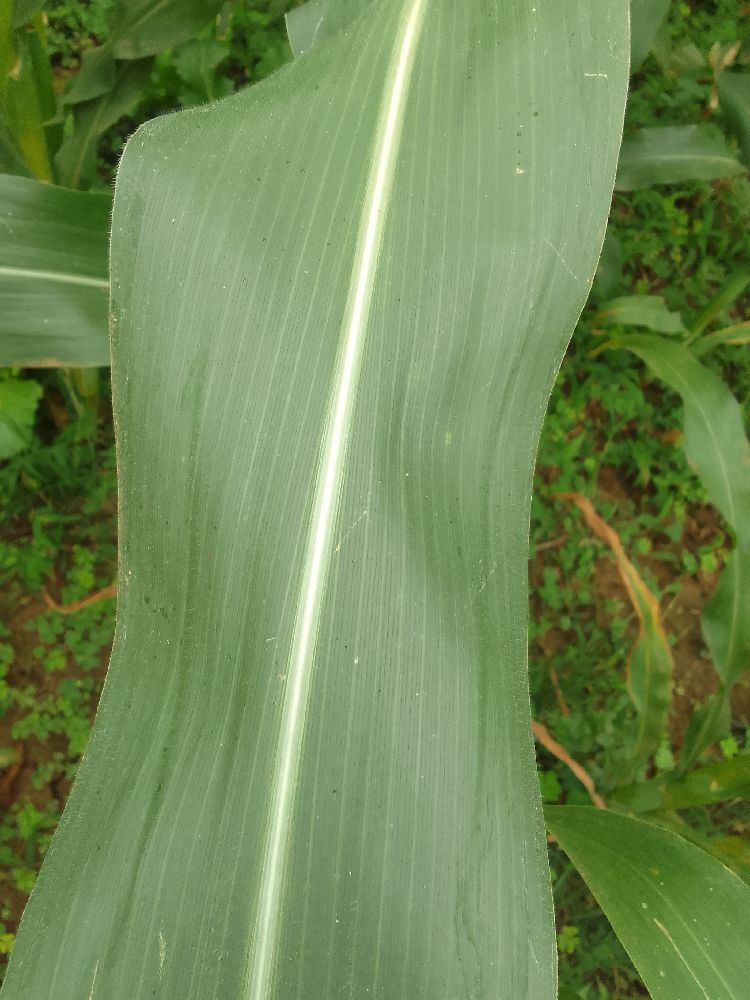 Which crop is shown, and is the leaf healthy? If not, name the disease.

maize, healthy
